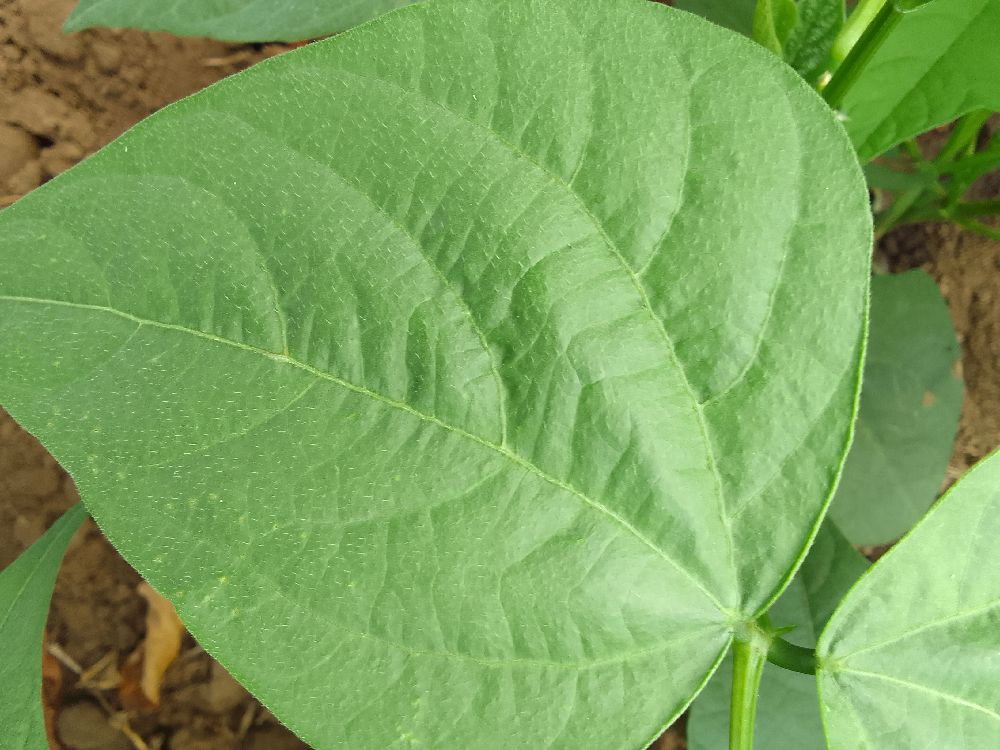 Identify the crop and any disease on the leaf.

common bean, healthy
